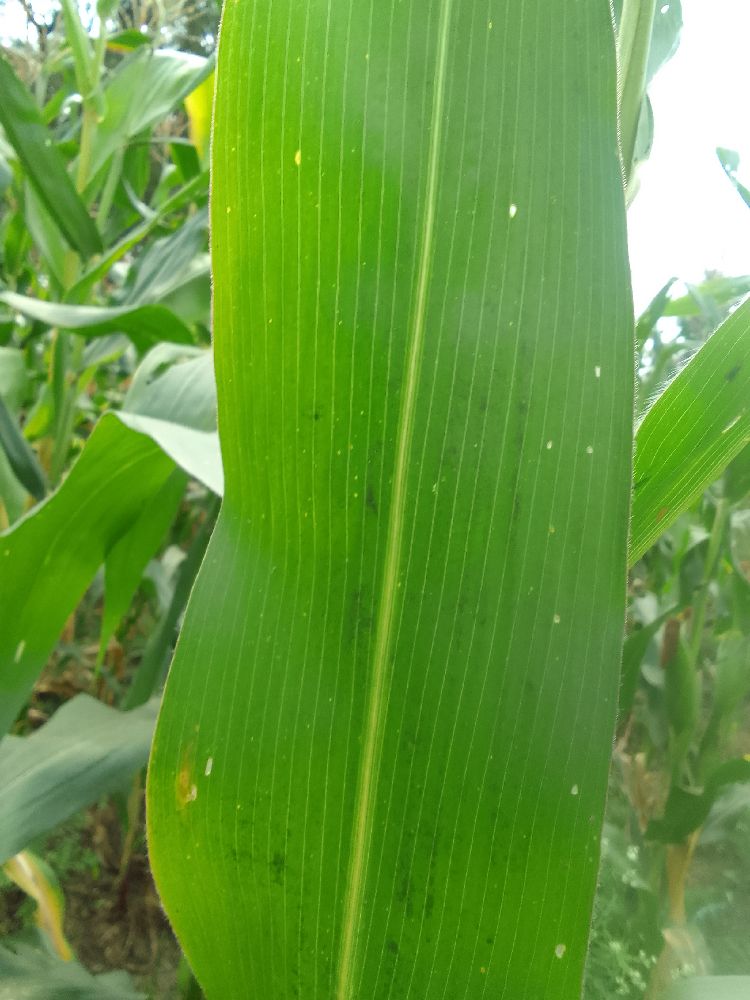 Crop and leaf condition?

maize, healthy
